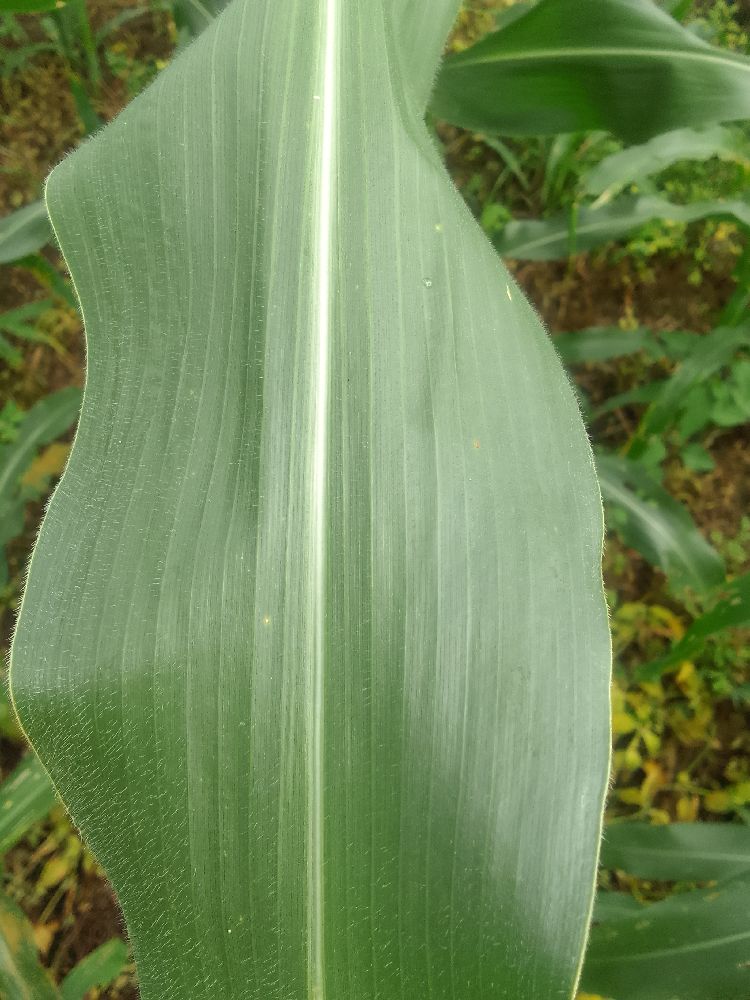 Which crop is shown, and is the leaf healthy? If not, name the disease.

maize, healthy
